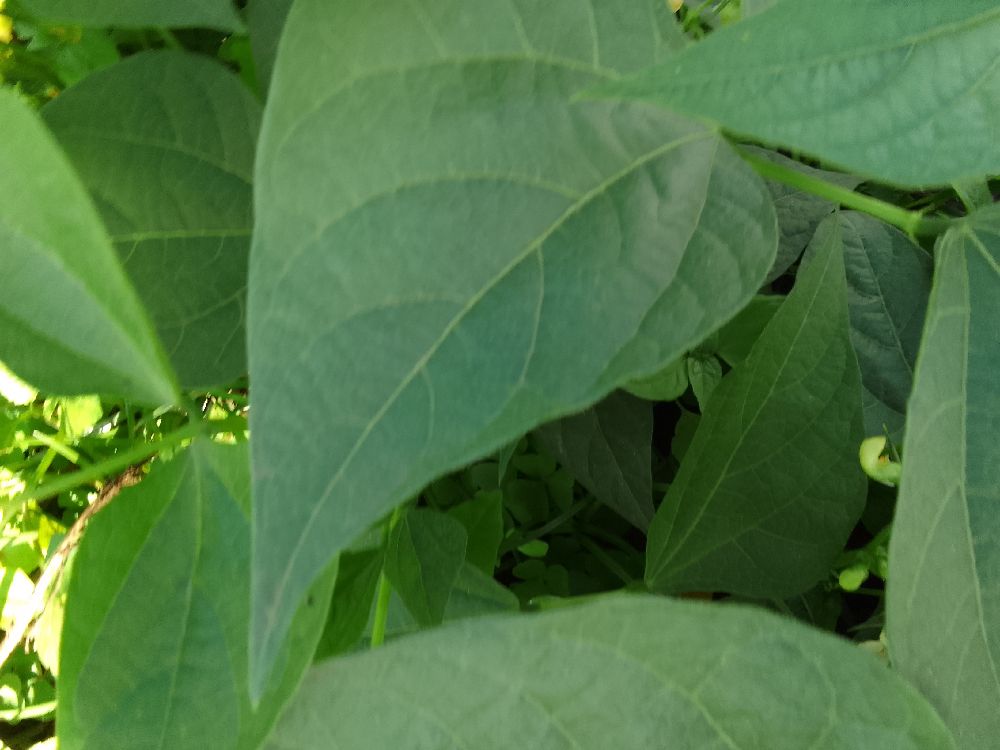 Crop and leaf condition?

common bean, healthy
